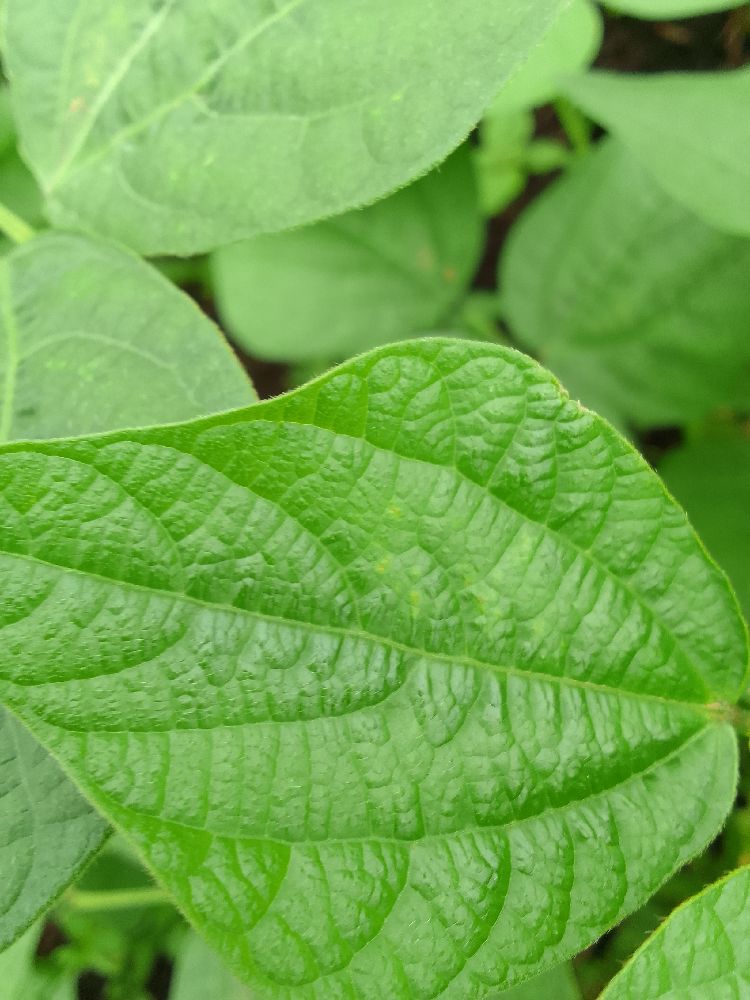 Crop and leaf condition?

common bean, healthy
